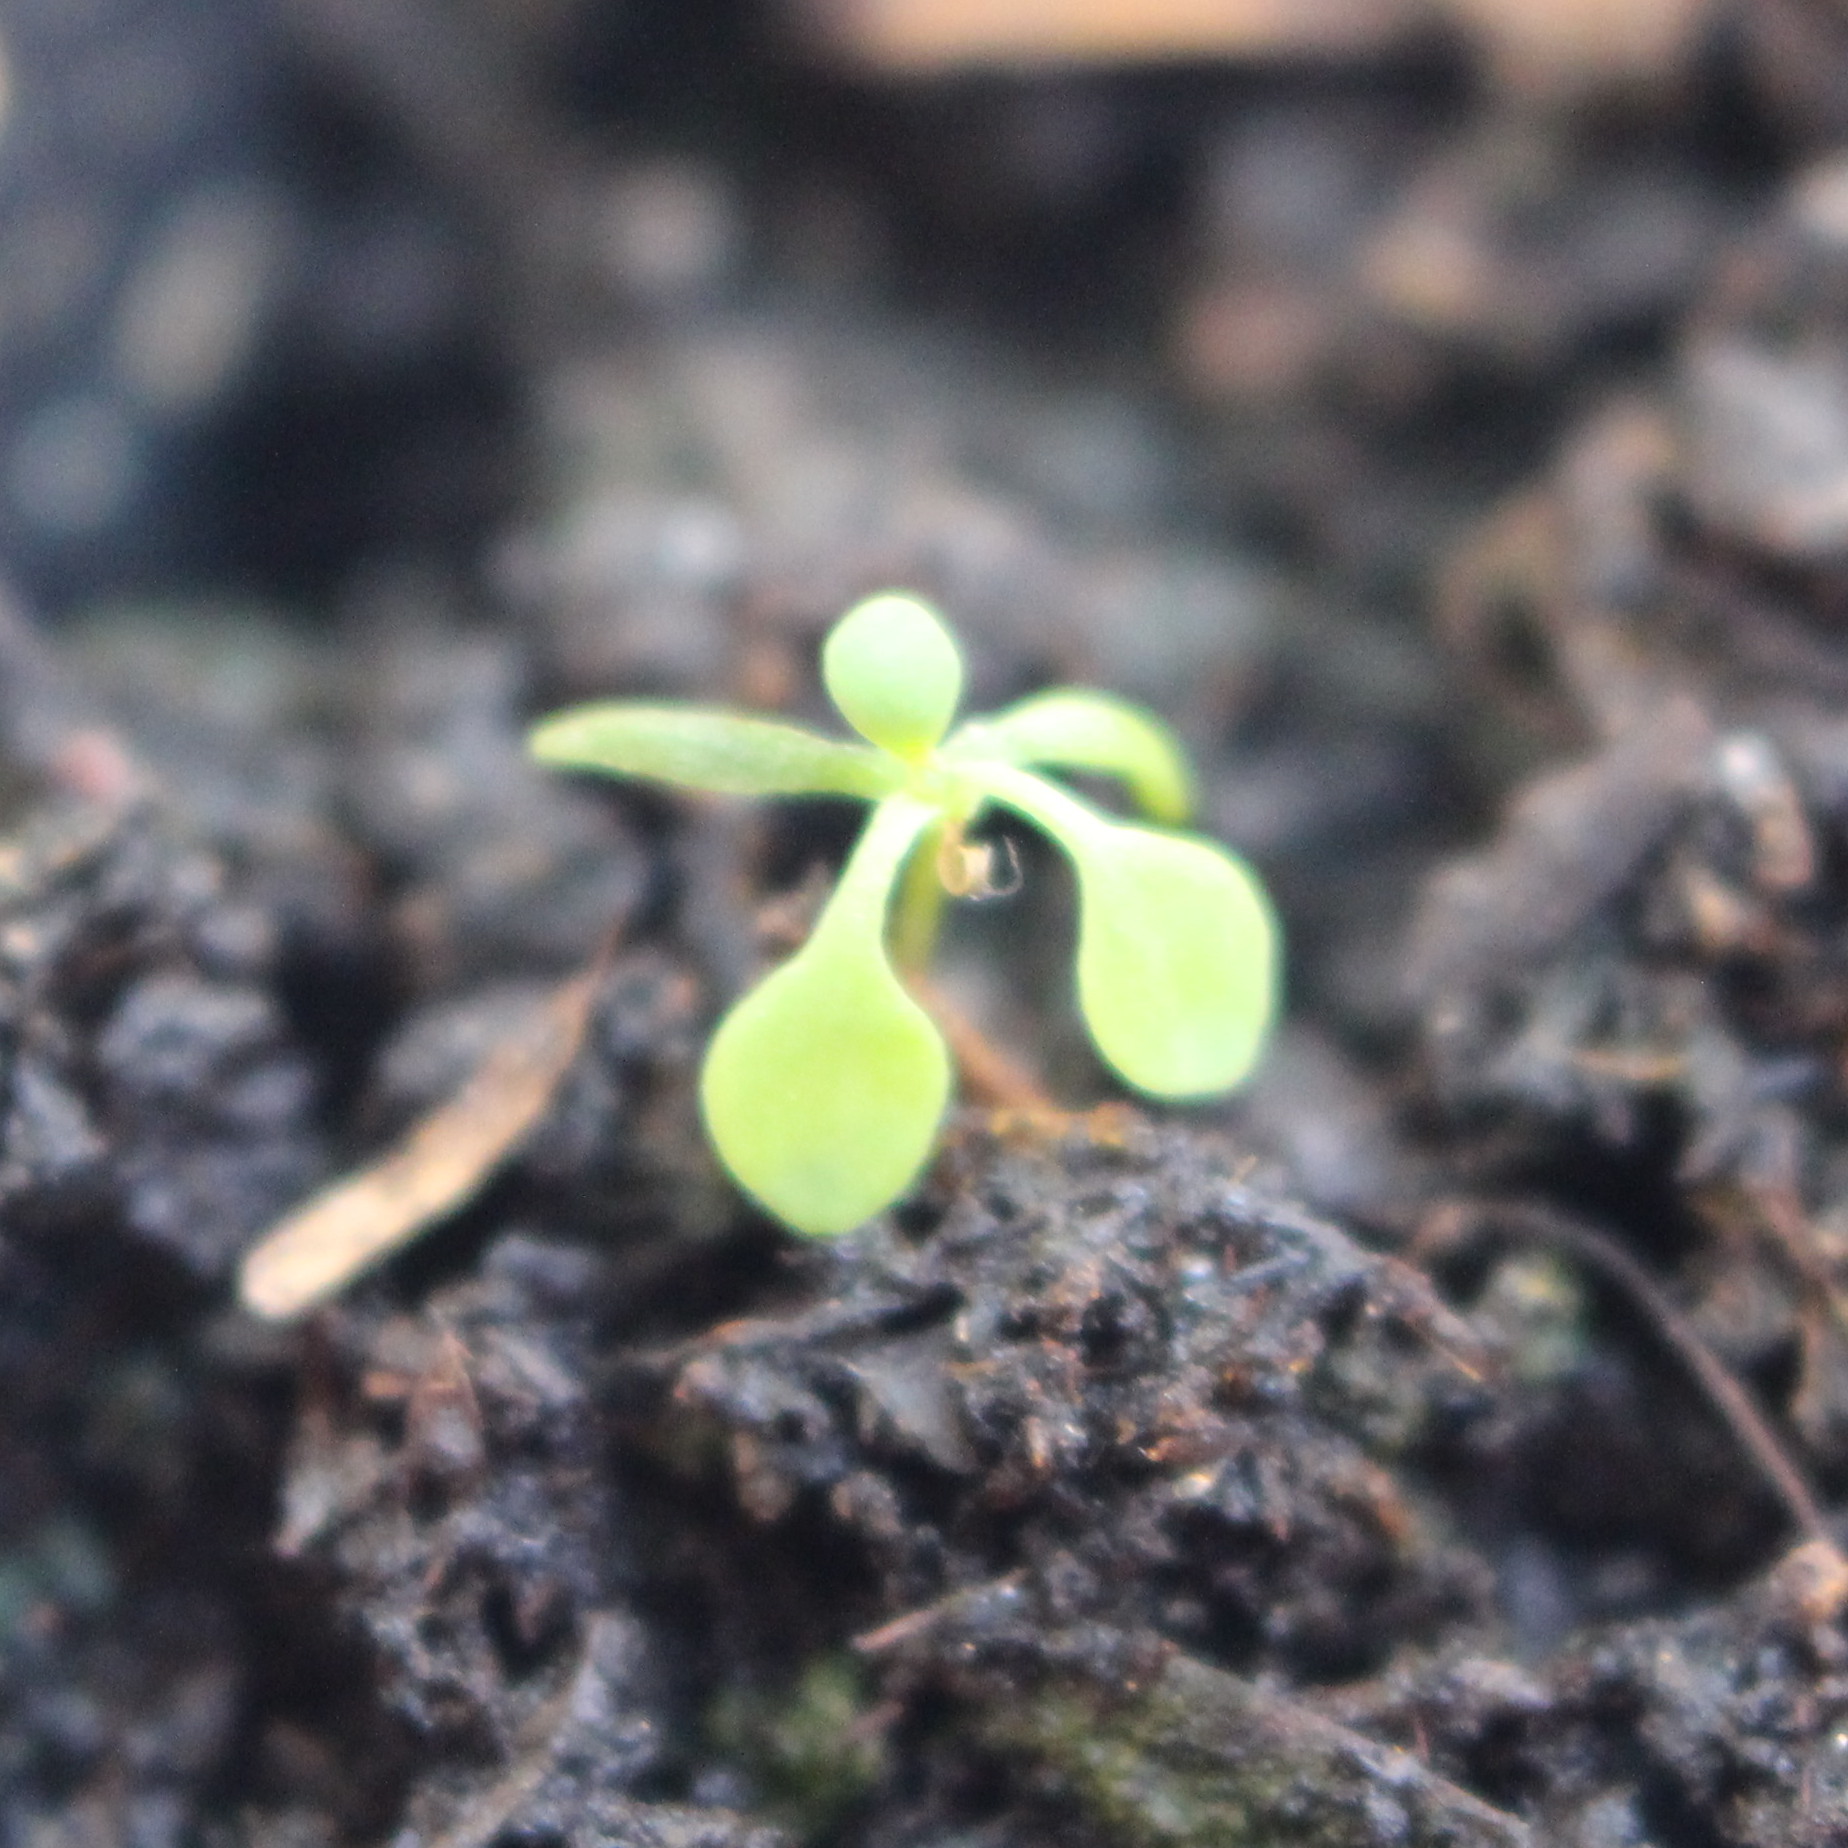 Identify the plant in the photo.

Papaver rhoeas
